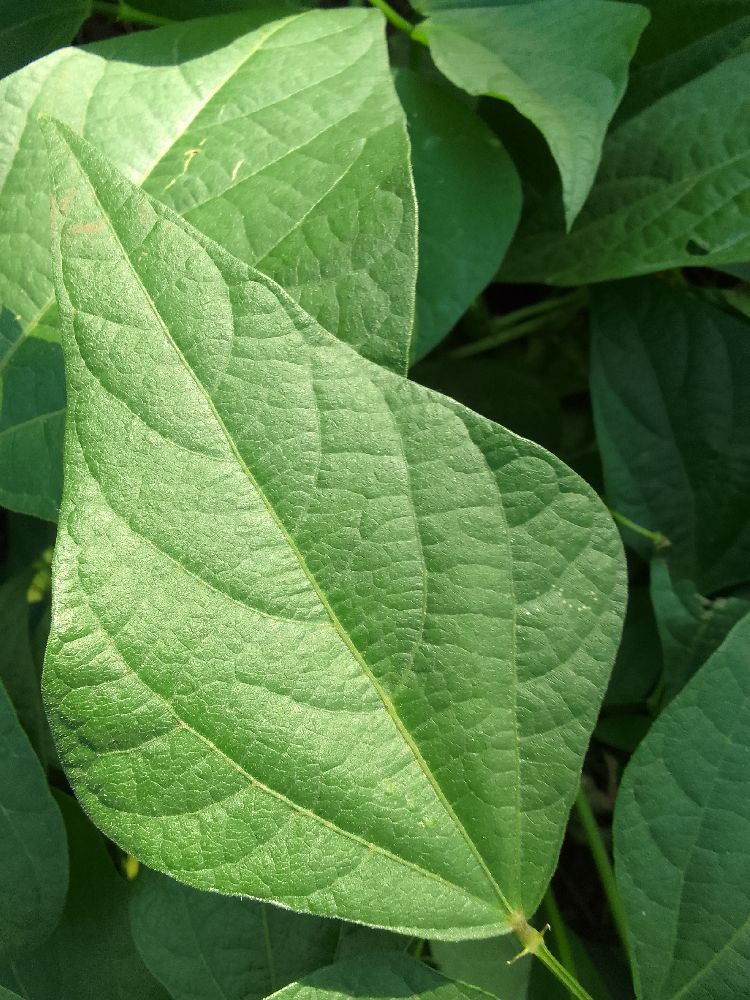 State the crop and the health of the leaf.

common bean, healthy
